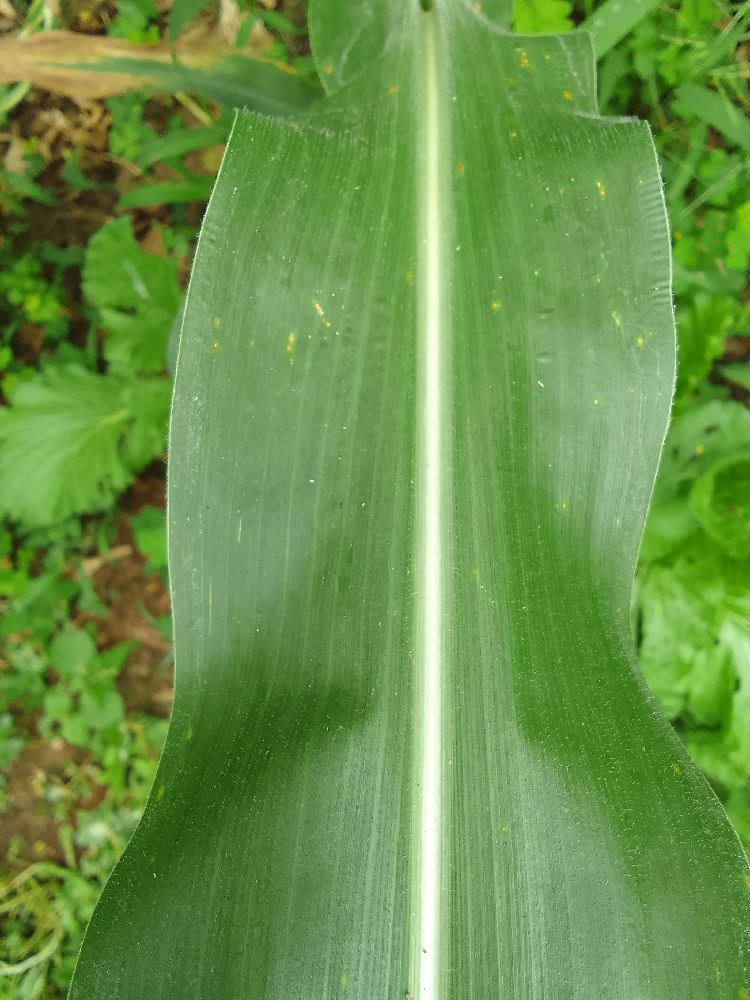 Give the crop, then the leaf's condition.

maize, healthy
